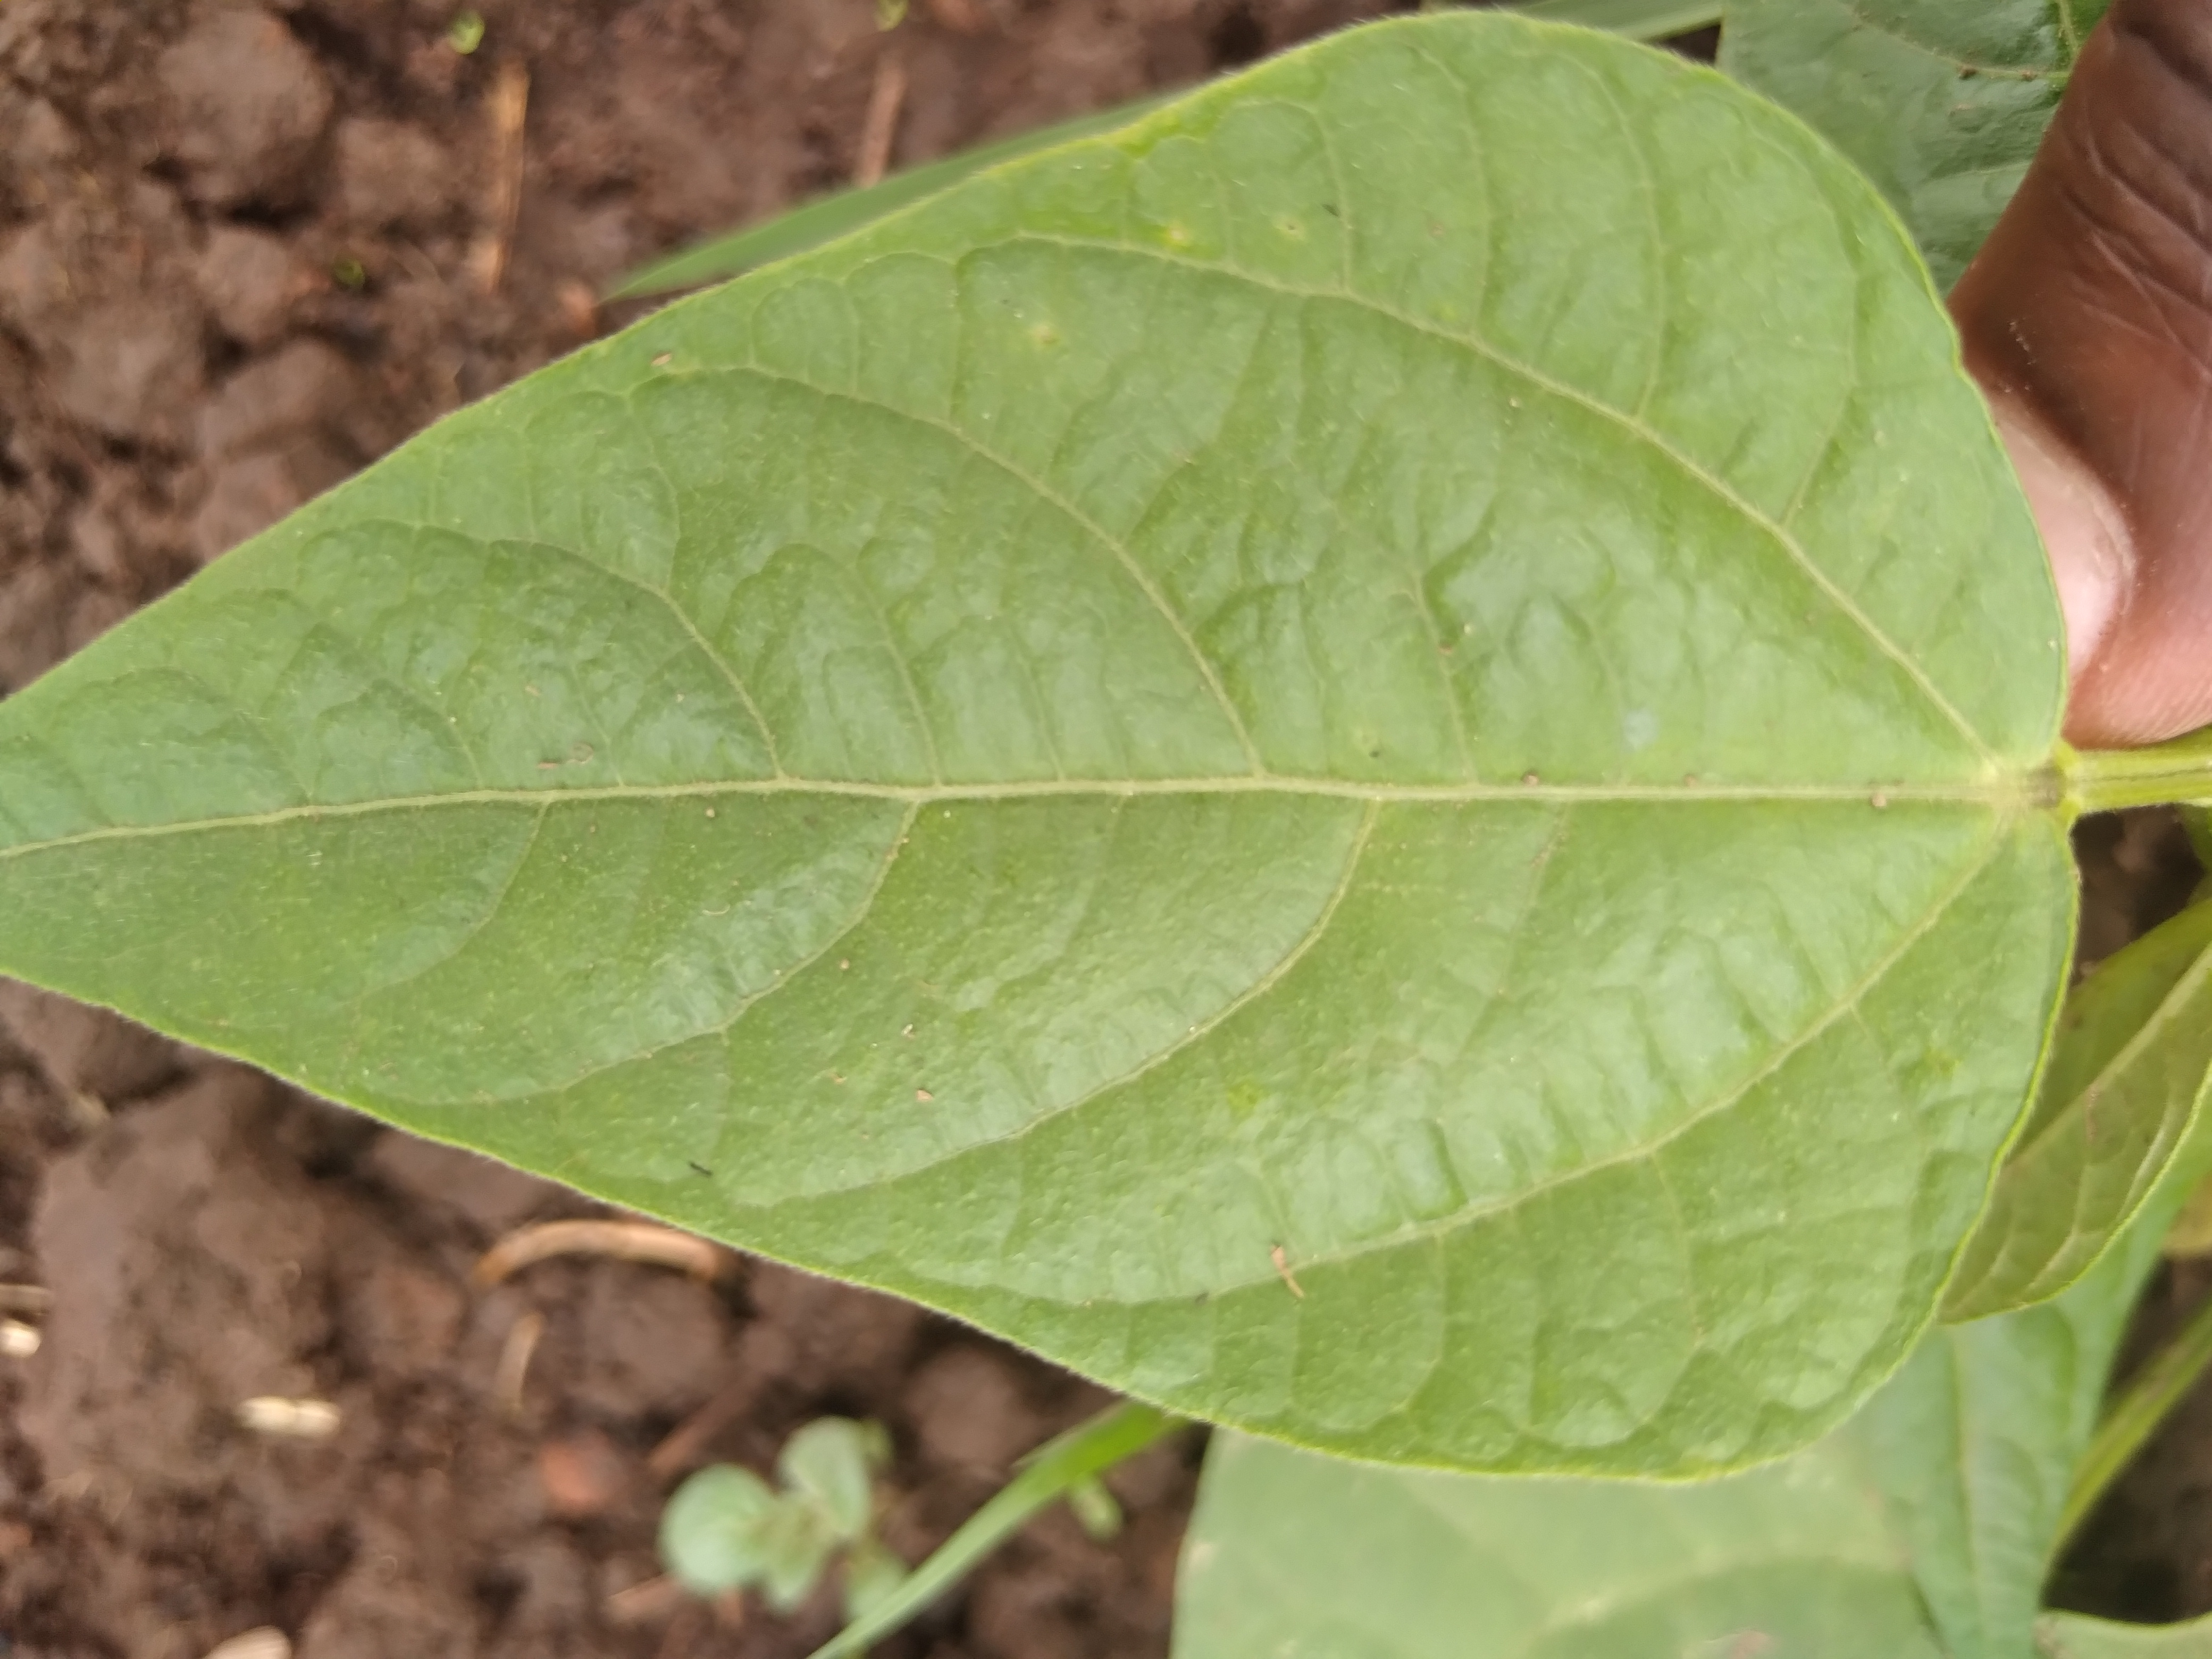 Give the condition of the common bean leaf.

healthy
